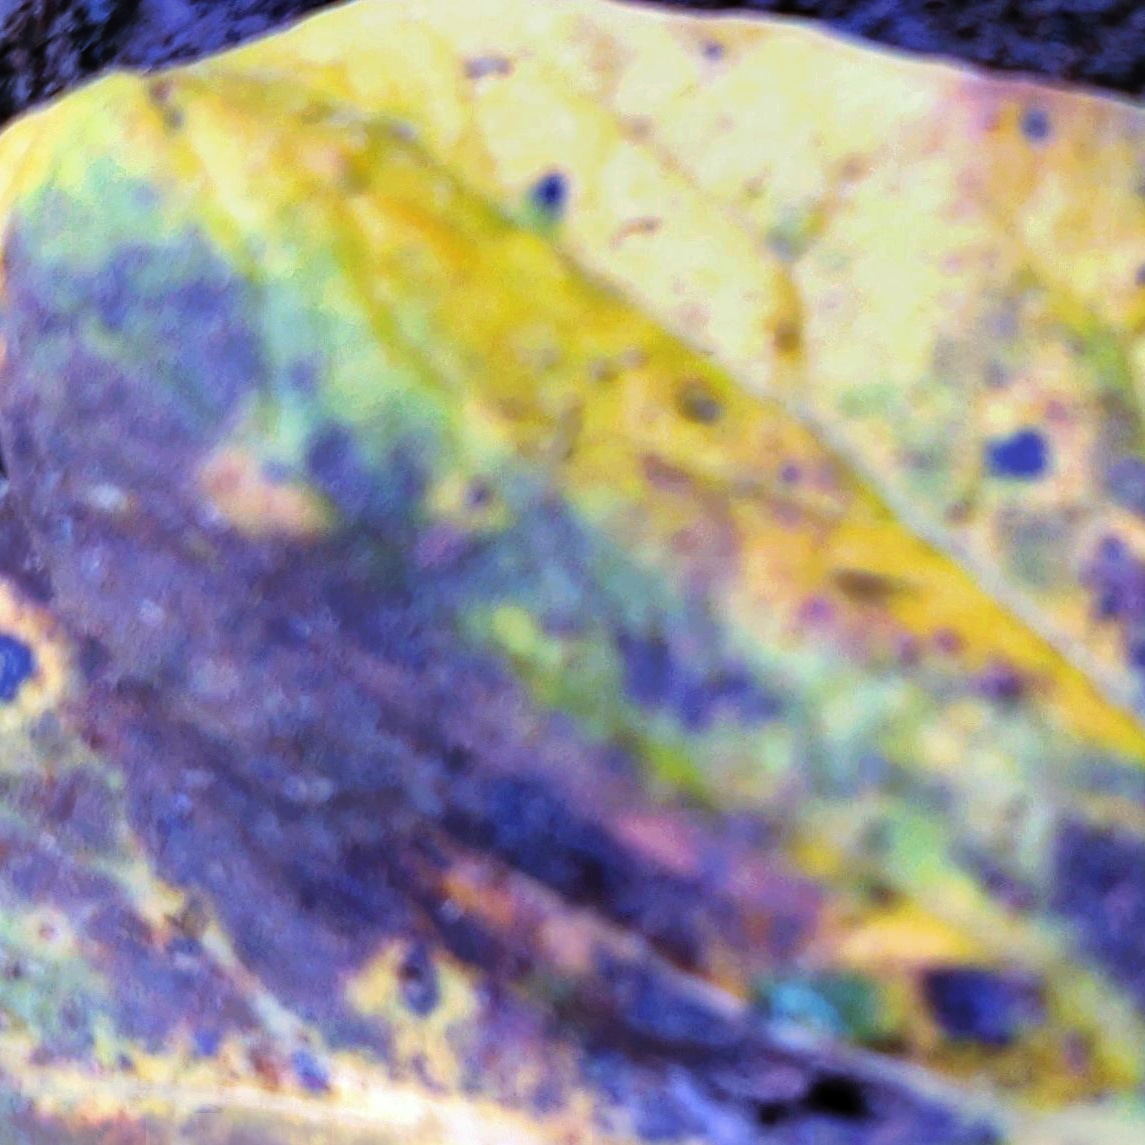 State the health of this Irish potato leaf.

late blight
